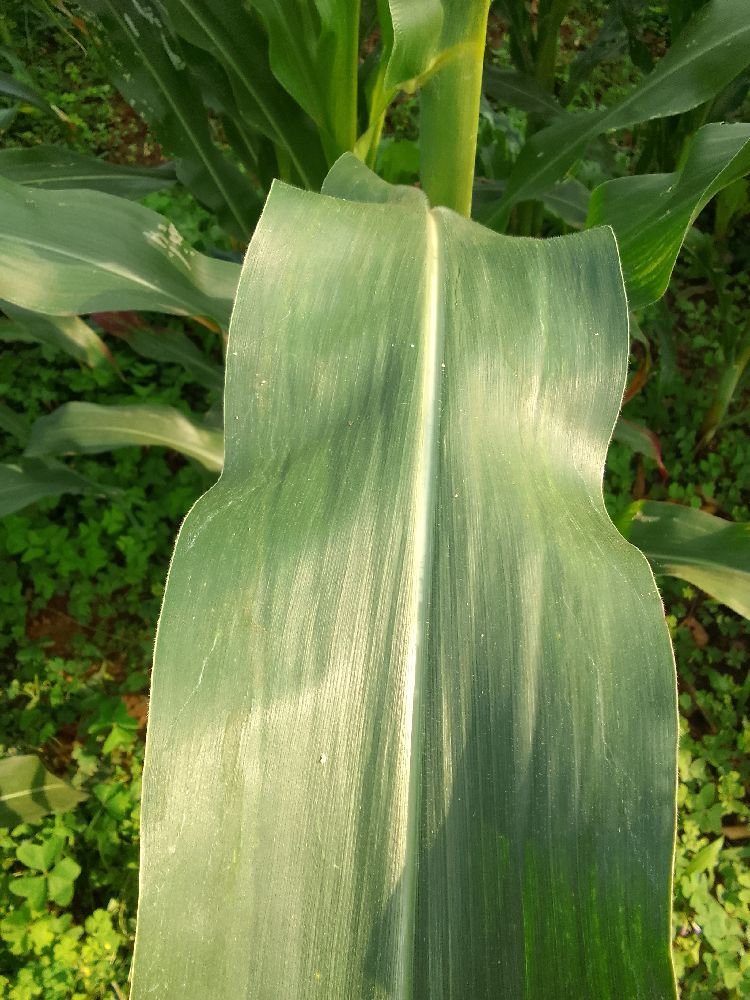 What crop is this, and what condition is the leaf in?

maize, healthy
